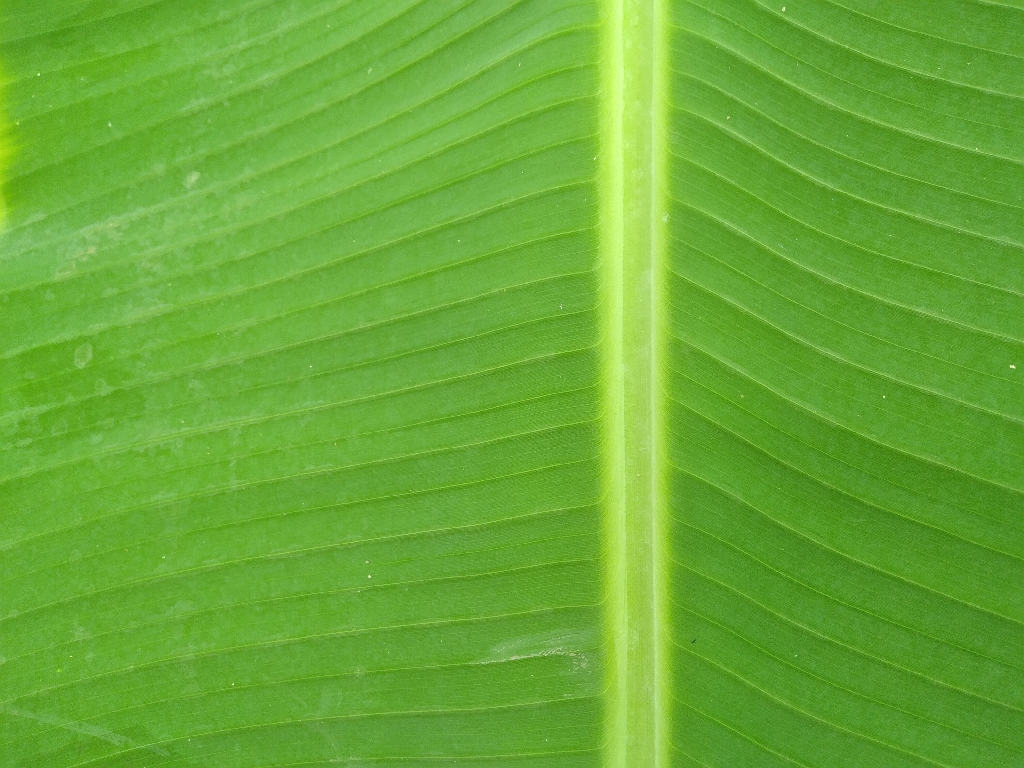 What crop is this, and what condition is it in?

banana, healthy
